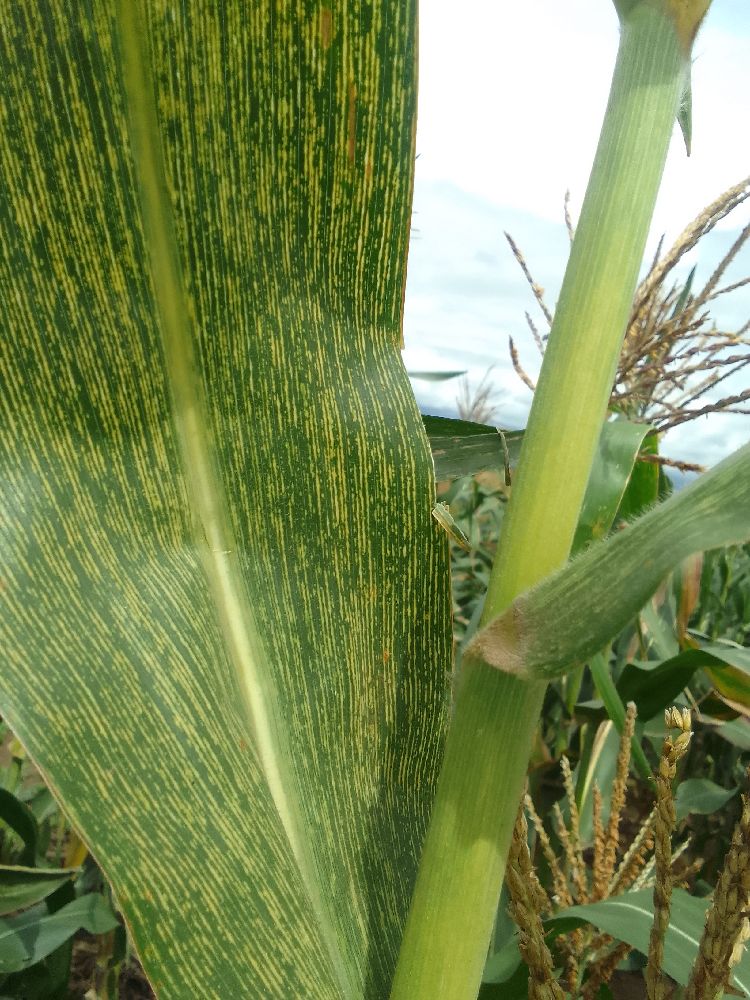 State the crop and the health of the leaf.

maize, maize streak virus
